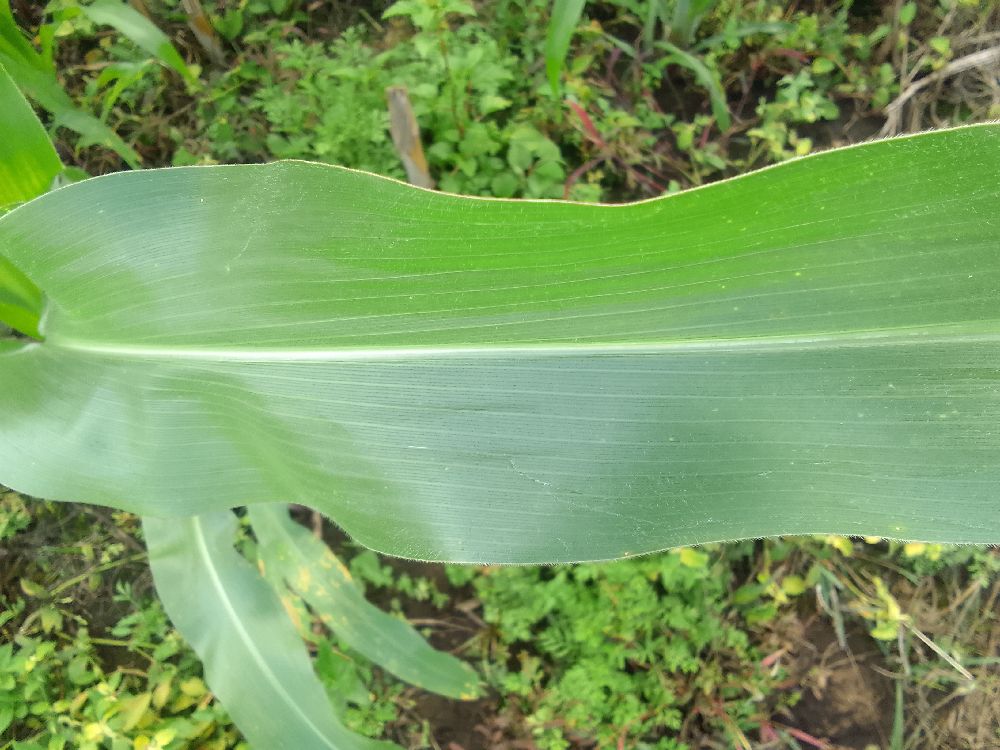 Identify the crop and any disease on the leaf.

maize, healthy
